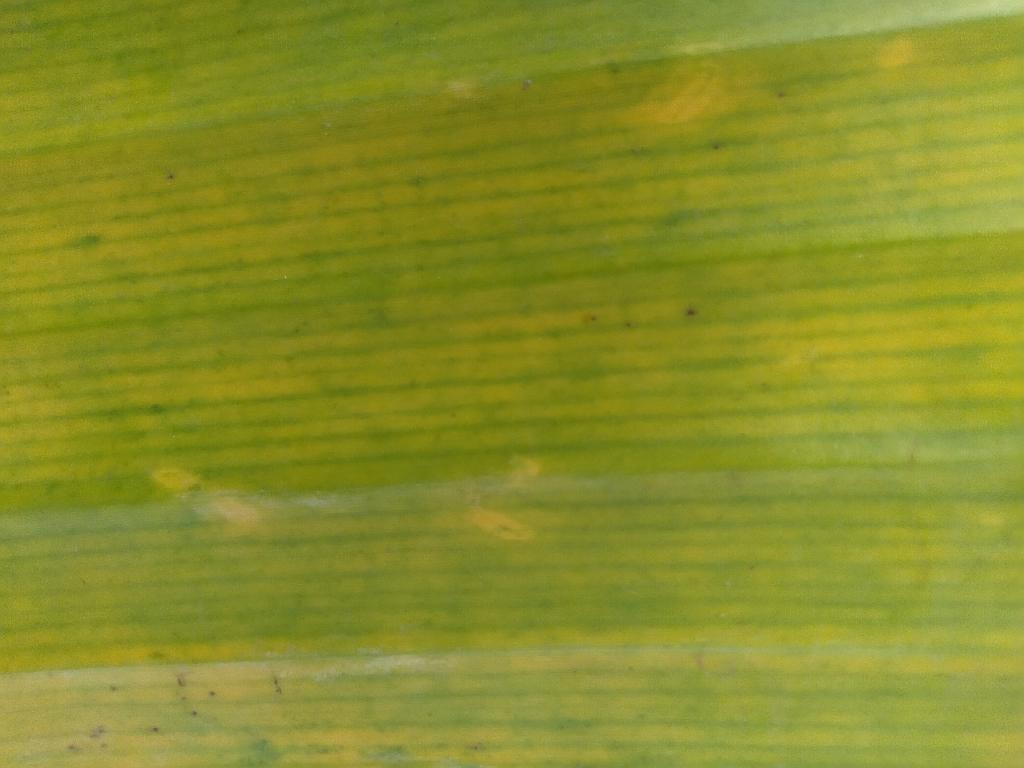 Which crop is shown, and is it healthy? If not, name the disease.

banana, fusarium wilt race 1
